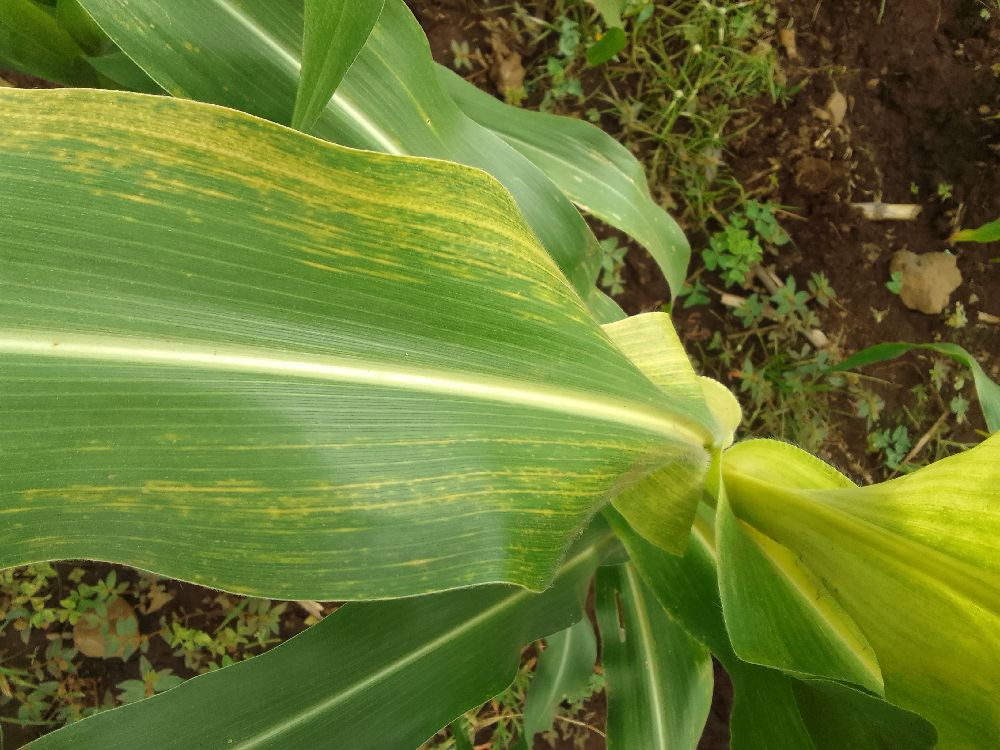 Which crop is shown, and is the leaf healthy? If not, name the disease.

maize, maize lethal necrosis
